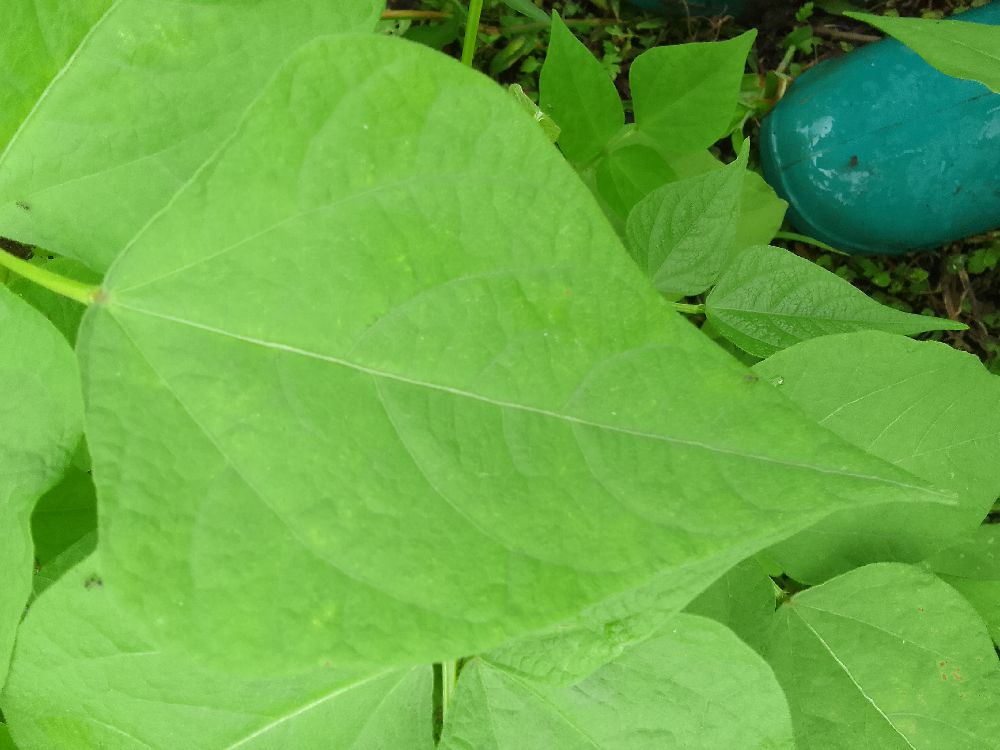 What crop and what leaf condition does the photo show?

common bean, healthy
